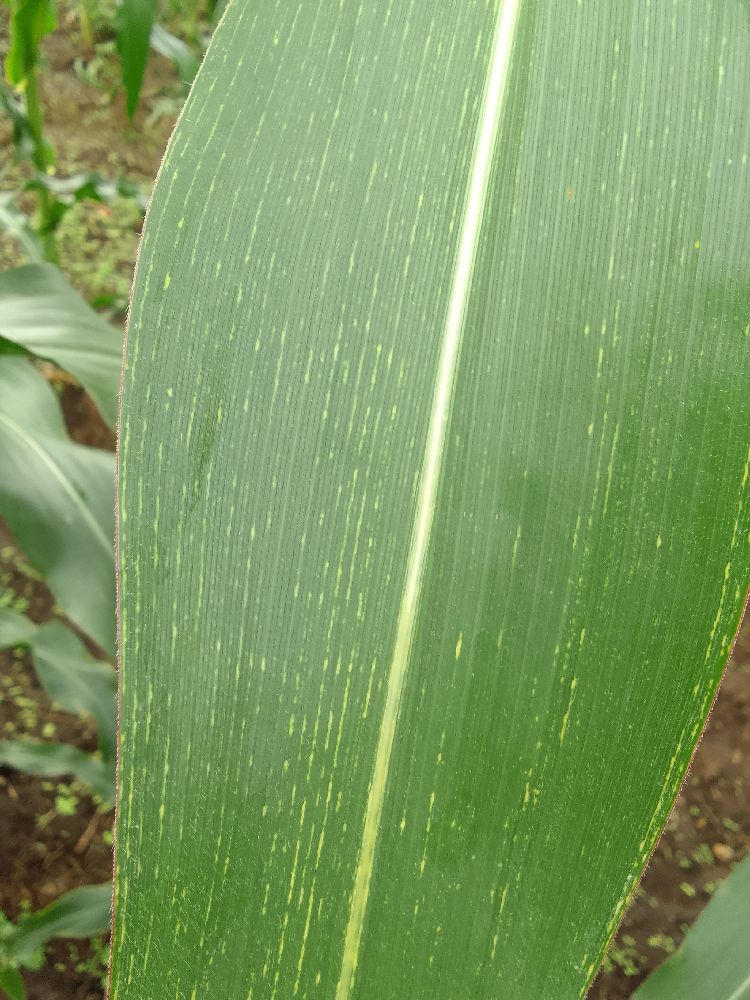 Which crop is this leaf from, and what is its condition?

maize, maize streak virus
